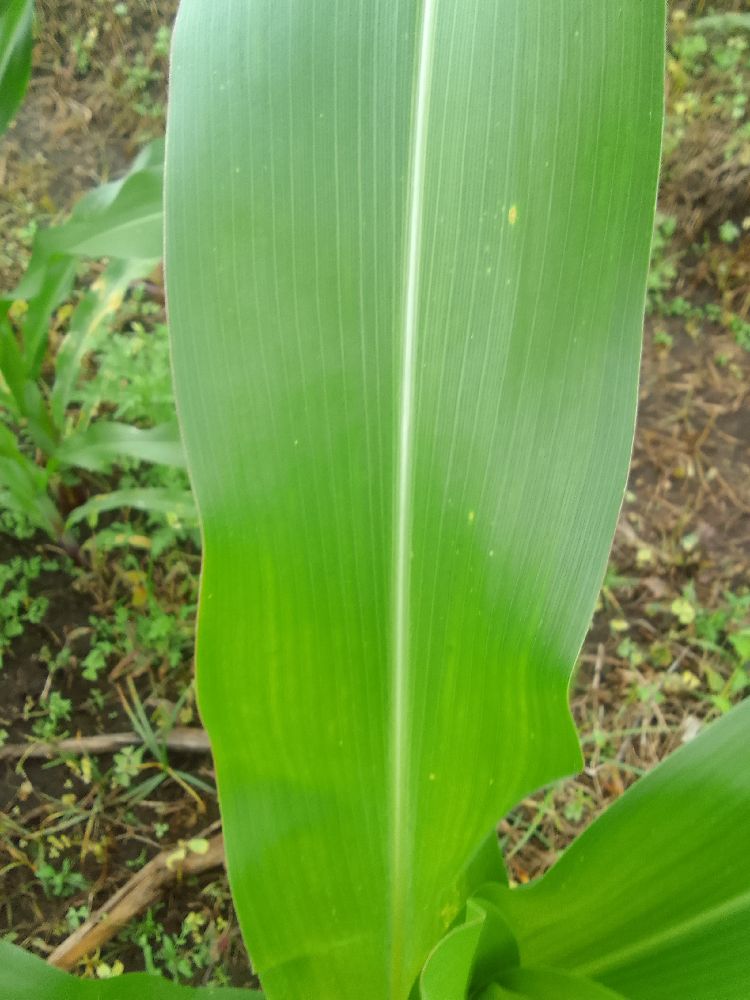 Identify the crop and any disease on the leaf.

maize, healthy
